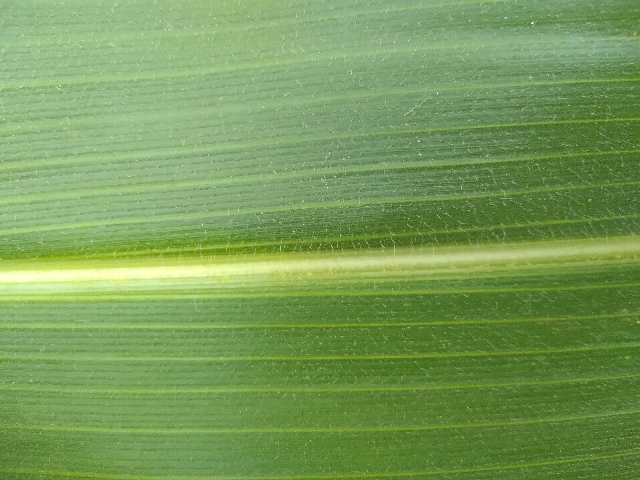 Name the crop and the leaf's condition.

maize, healthy
